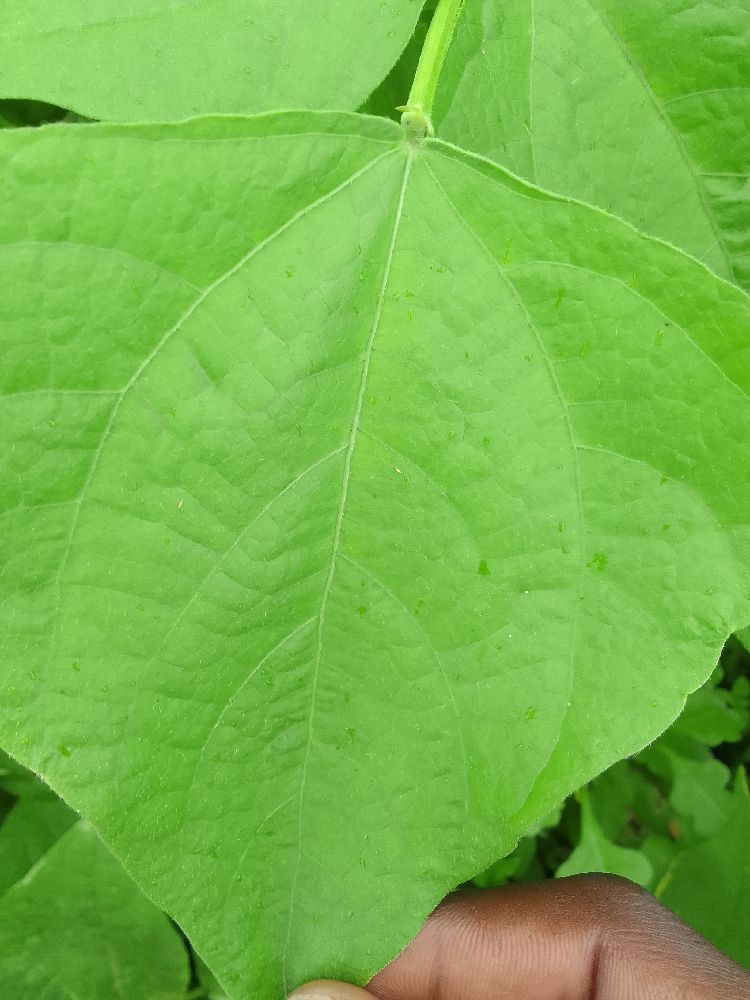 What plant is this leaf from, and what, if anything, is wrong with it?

common bean, healthy
